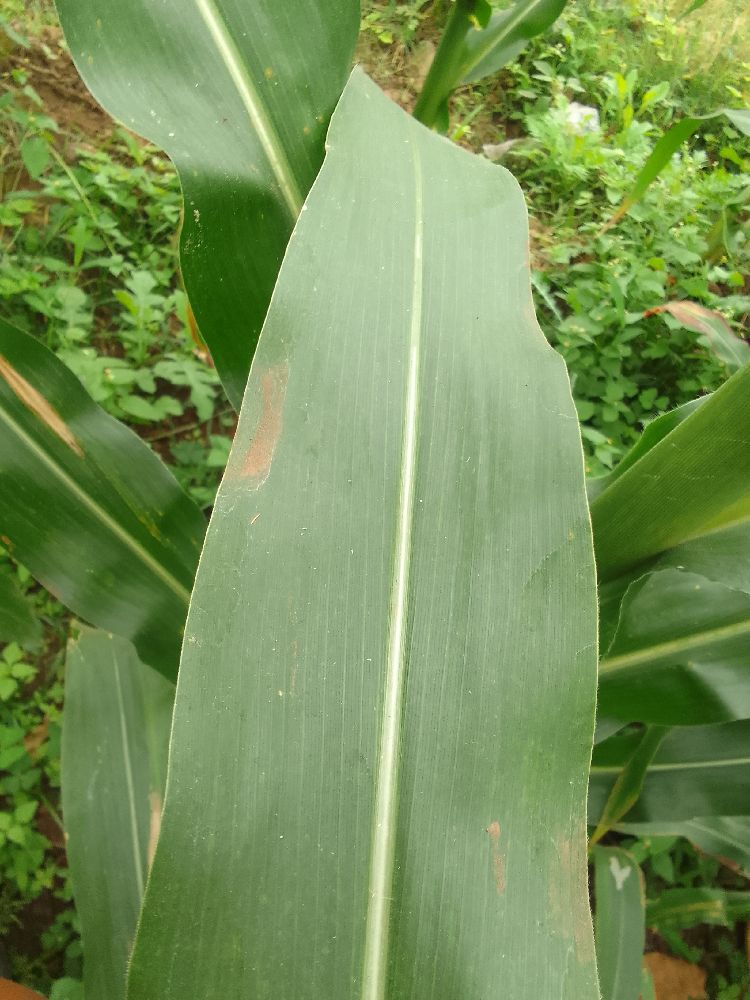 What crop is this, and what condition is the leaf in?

maize, healthy
